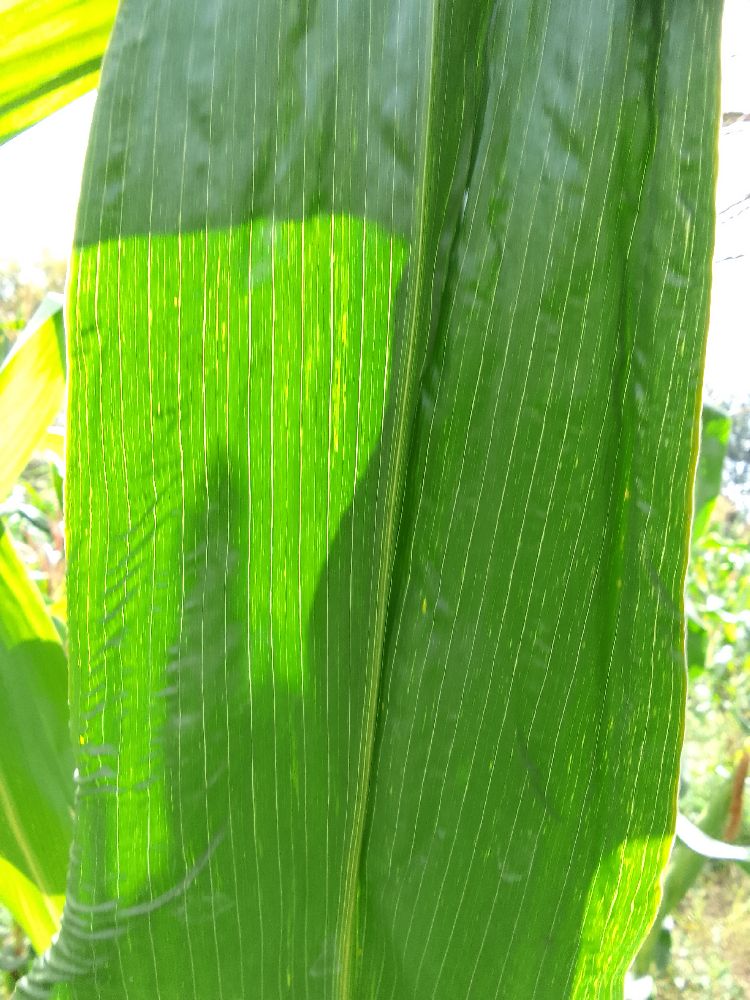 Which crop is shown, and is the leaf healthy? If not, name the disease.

maize, healthy
